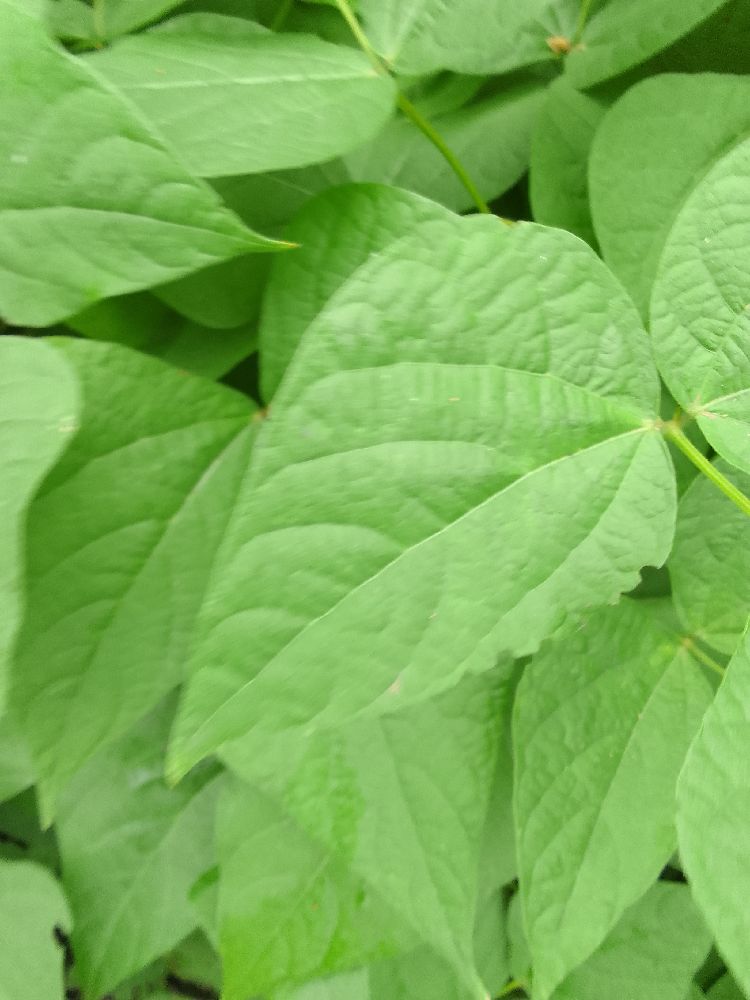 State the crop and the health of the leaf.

common bean, healthy
